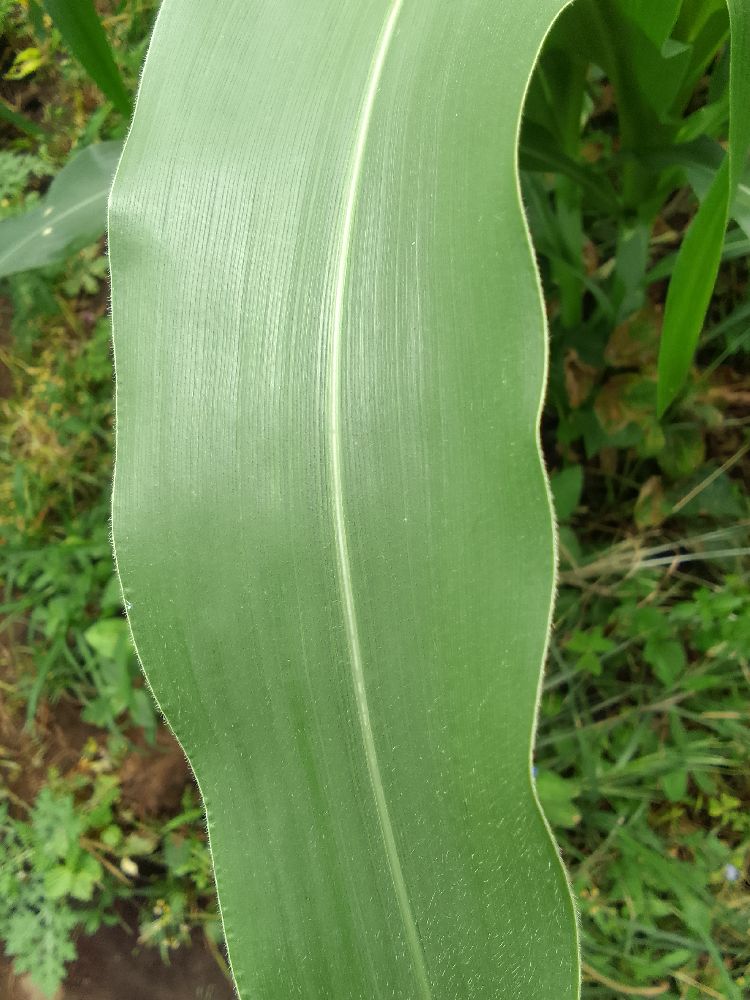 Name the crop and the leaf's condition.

maize, healthy
